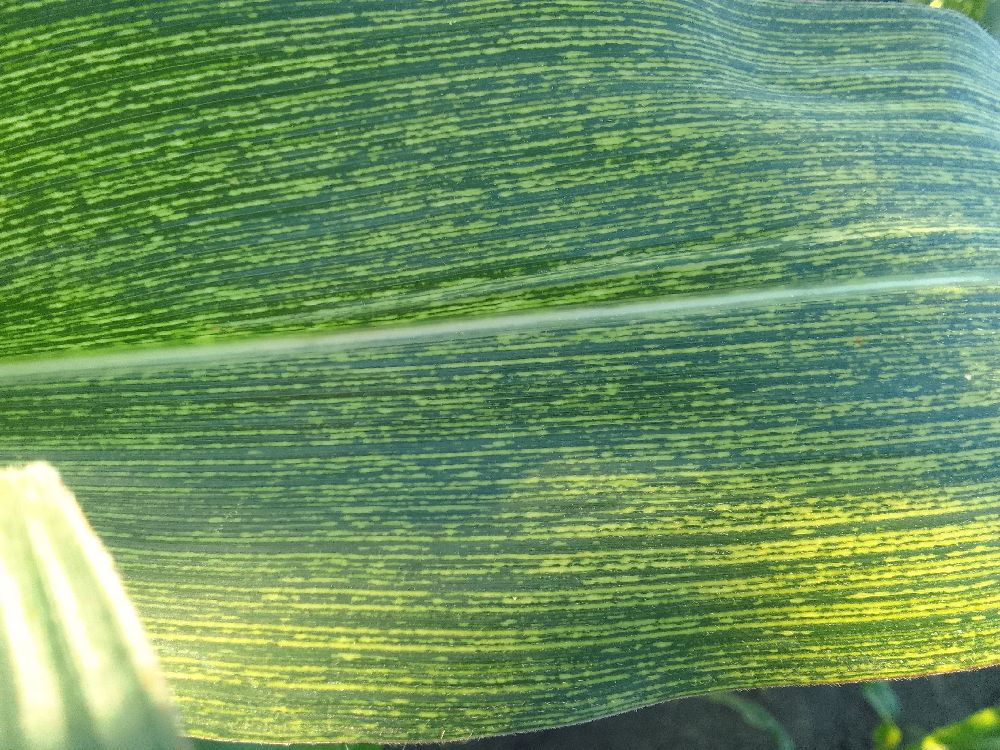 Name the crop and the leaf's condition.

maize, maize streak virus
